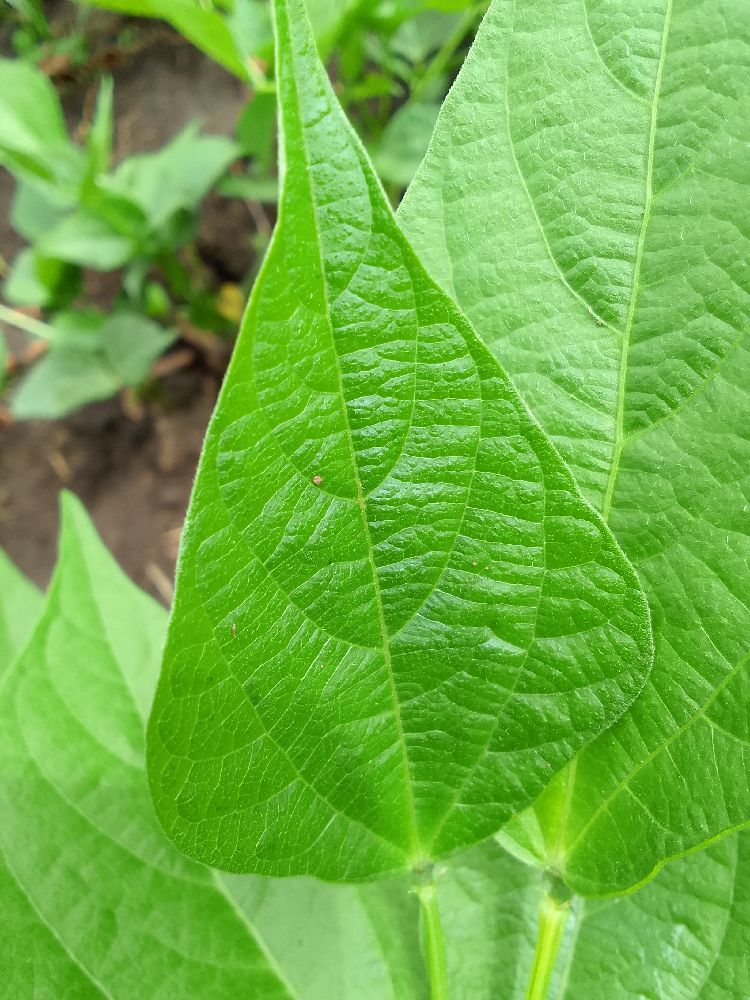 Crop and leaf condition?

common bean, healthy
